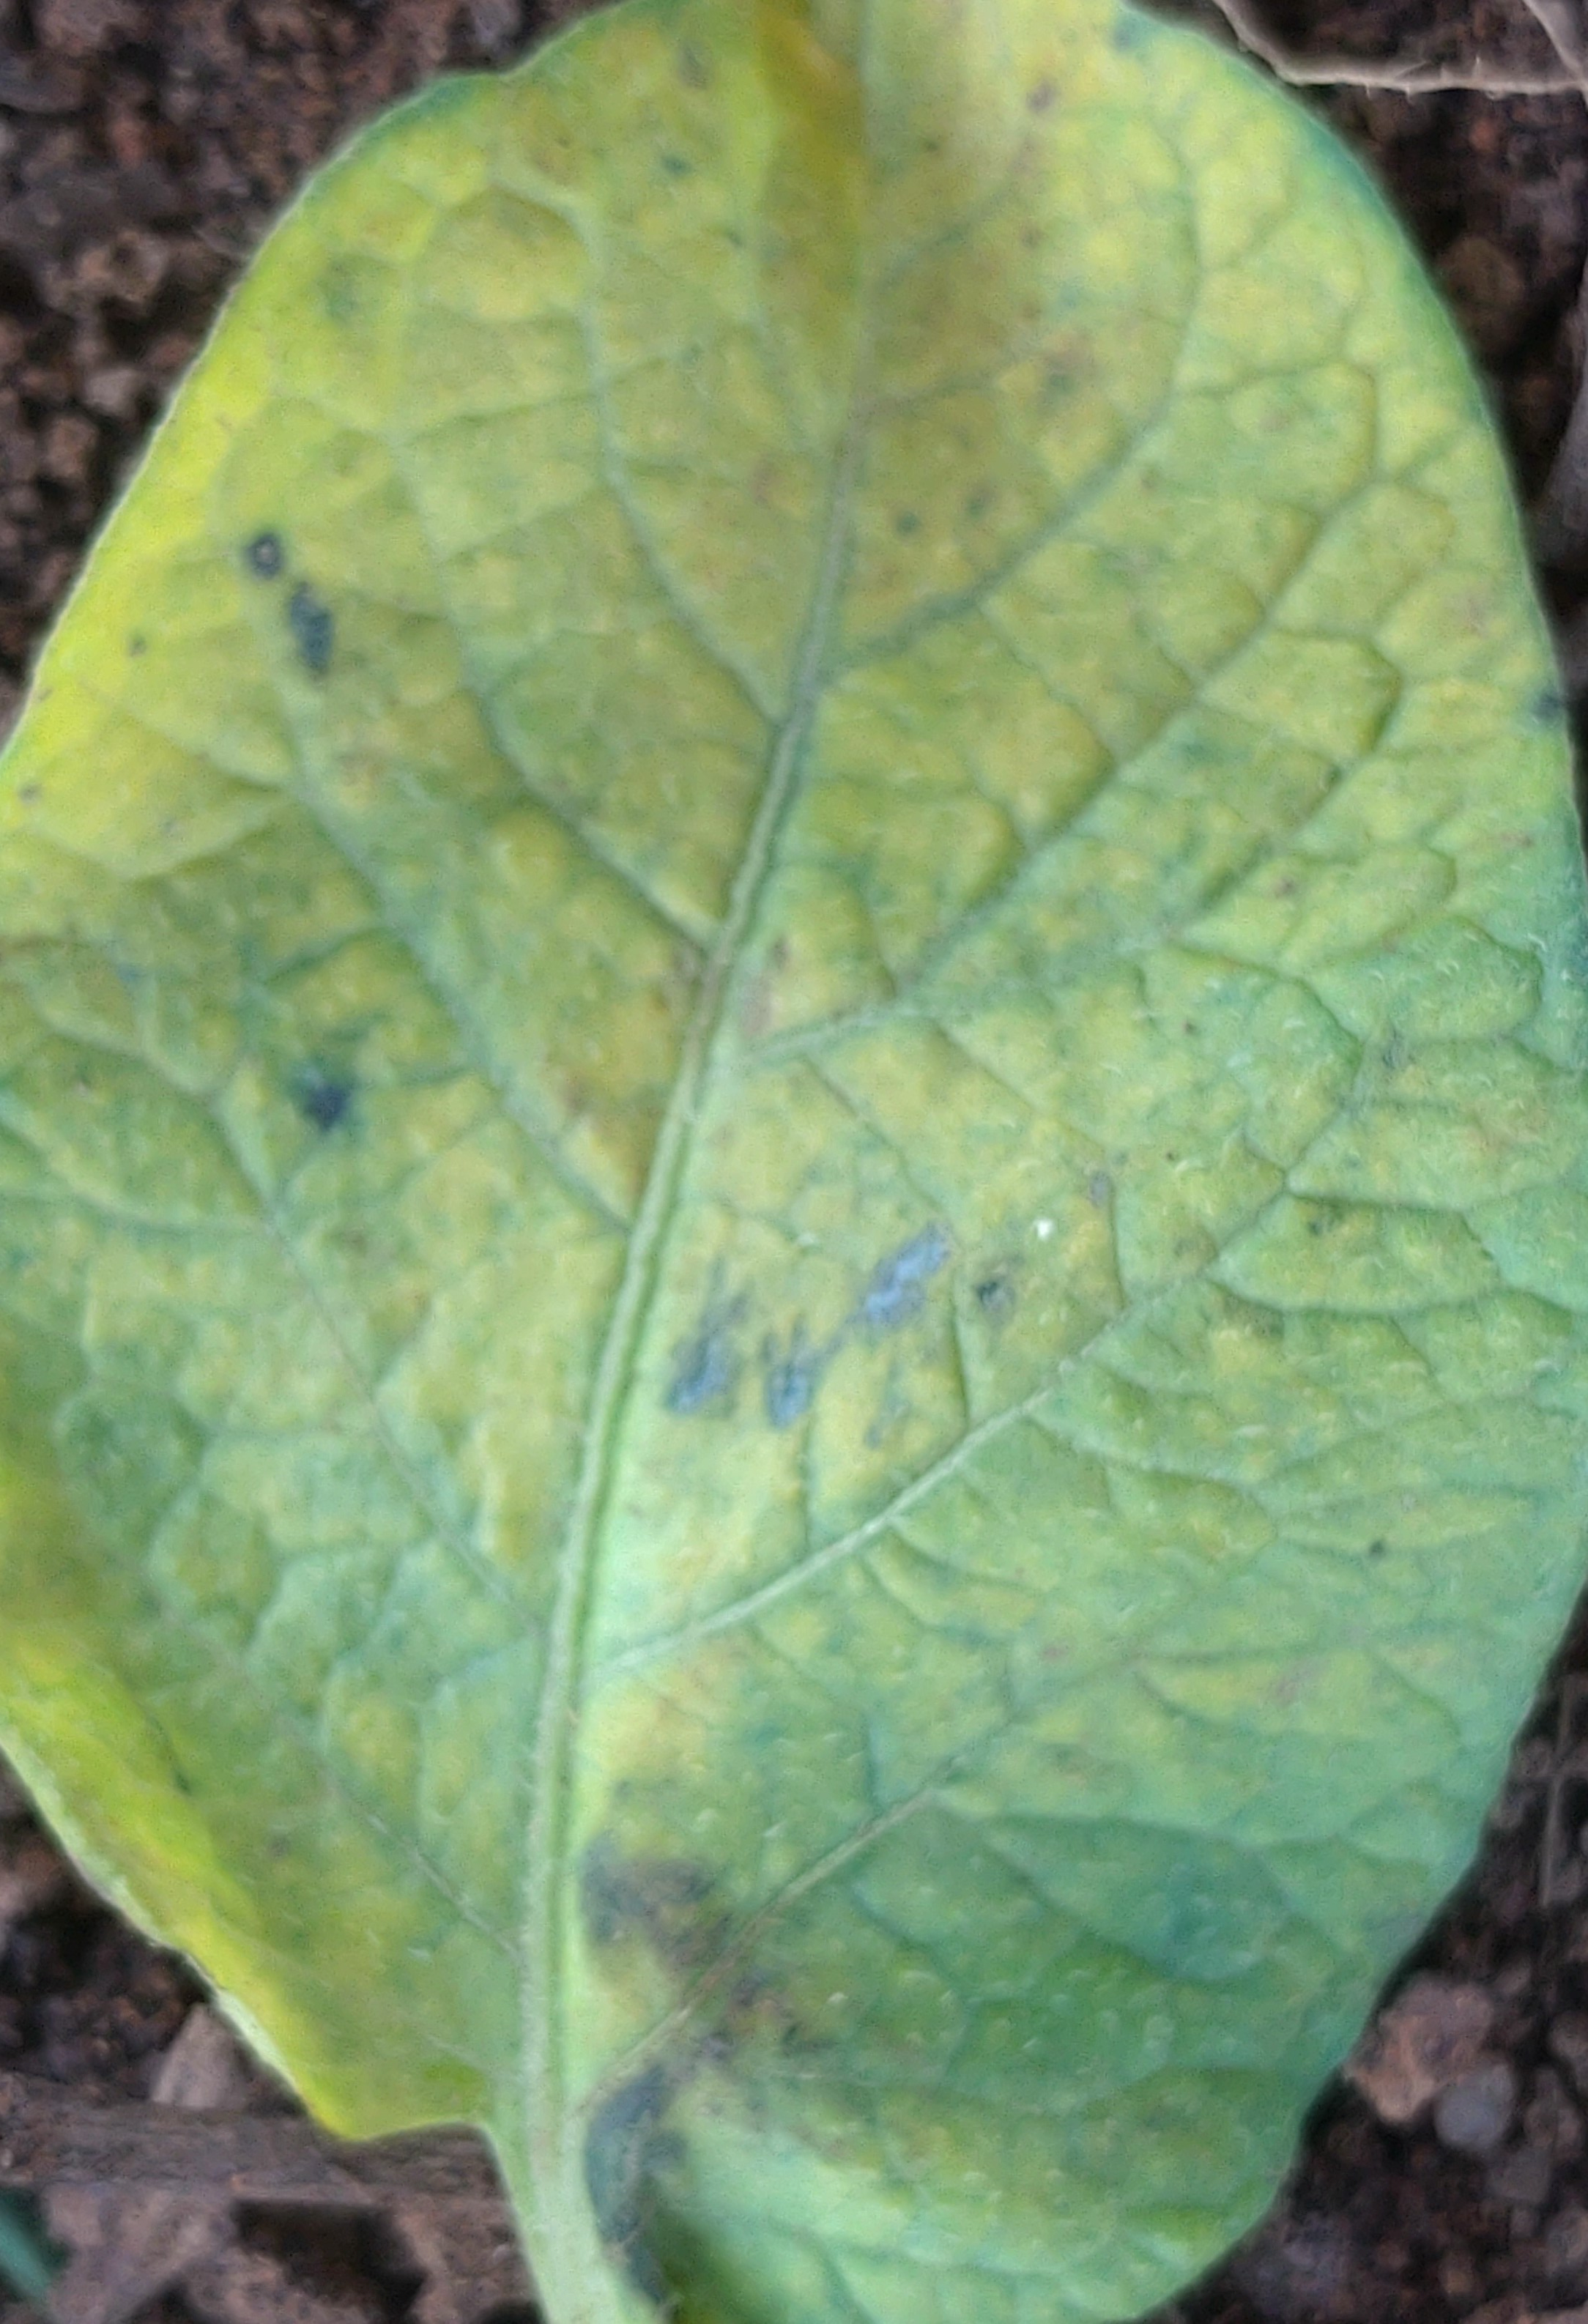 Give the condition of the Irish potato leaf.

late blight
